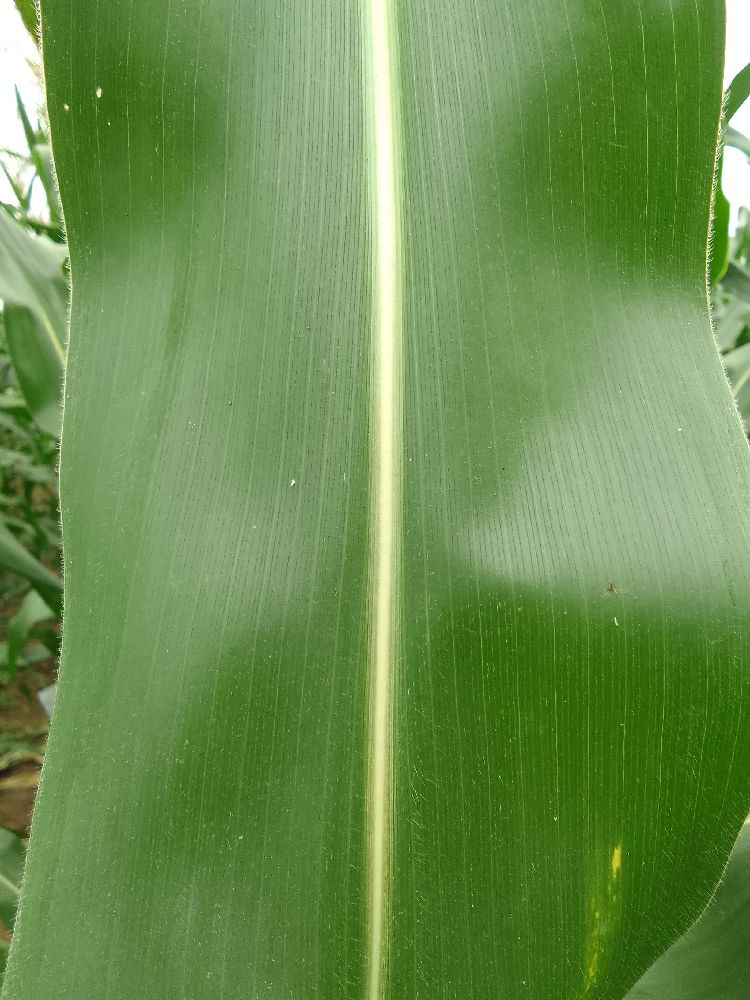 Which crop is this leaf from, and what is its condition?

maize, healthy
